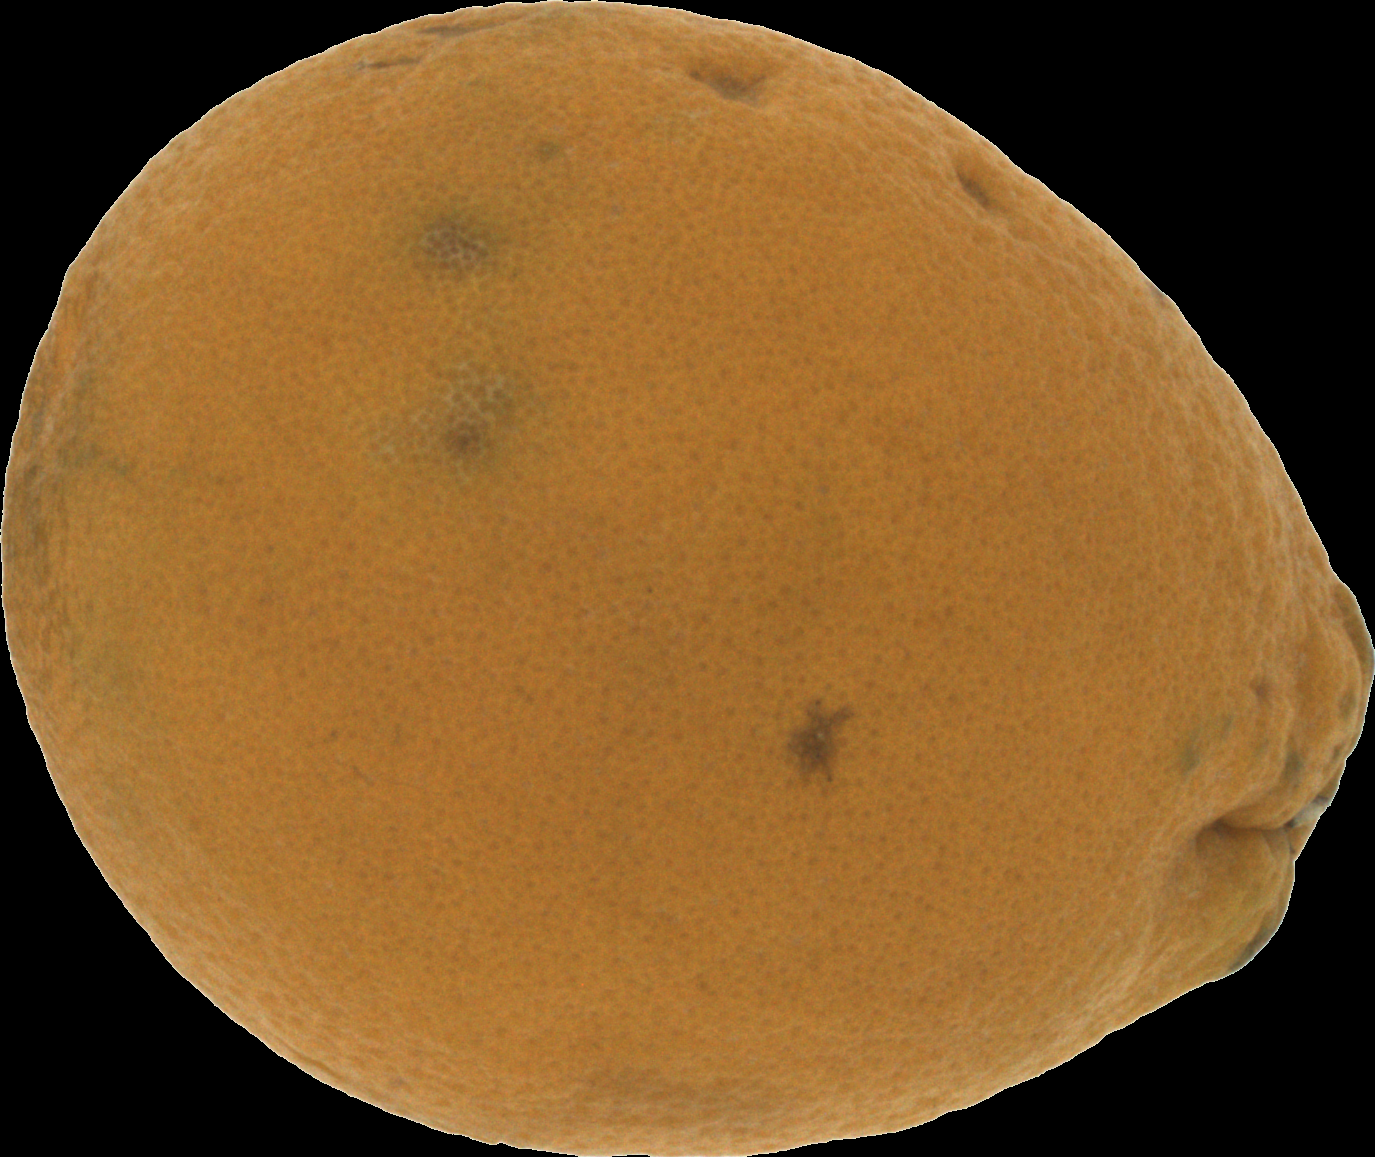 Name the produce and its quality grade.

orange, bad
